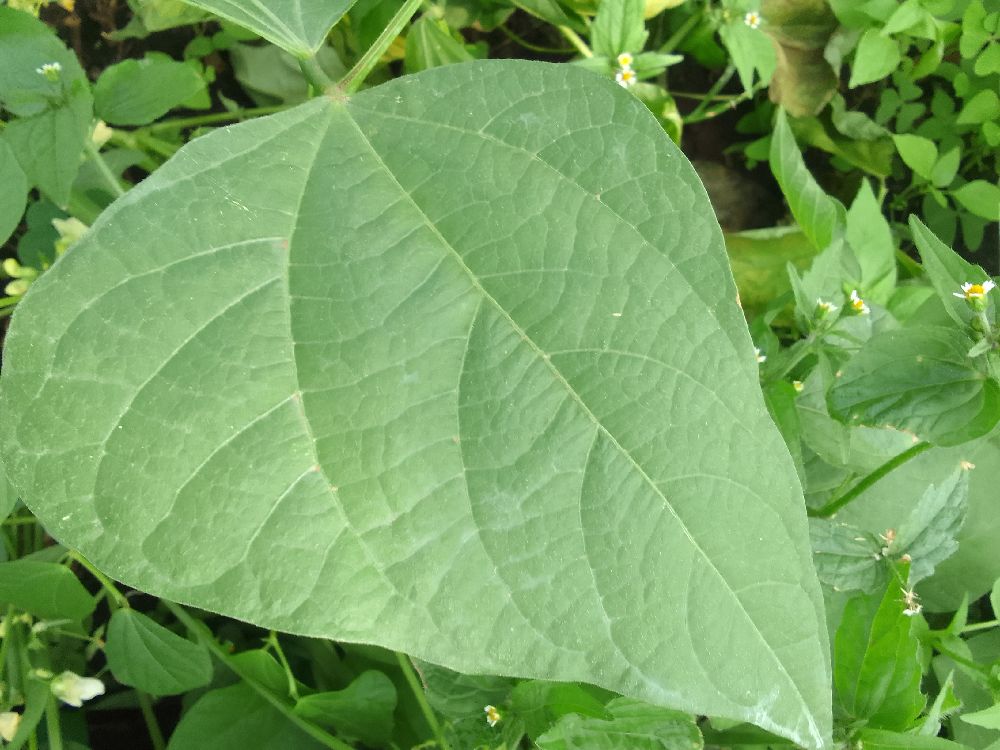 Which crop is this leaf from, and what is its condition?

common bean, healthy
